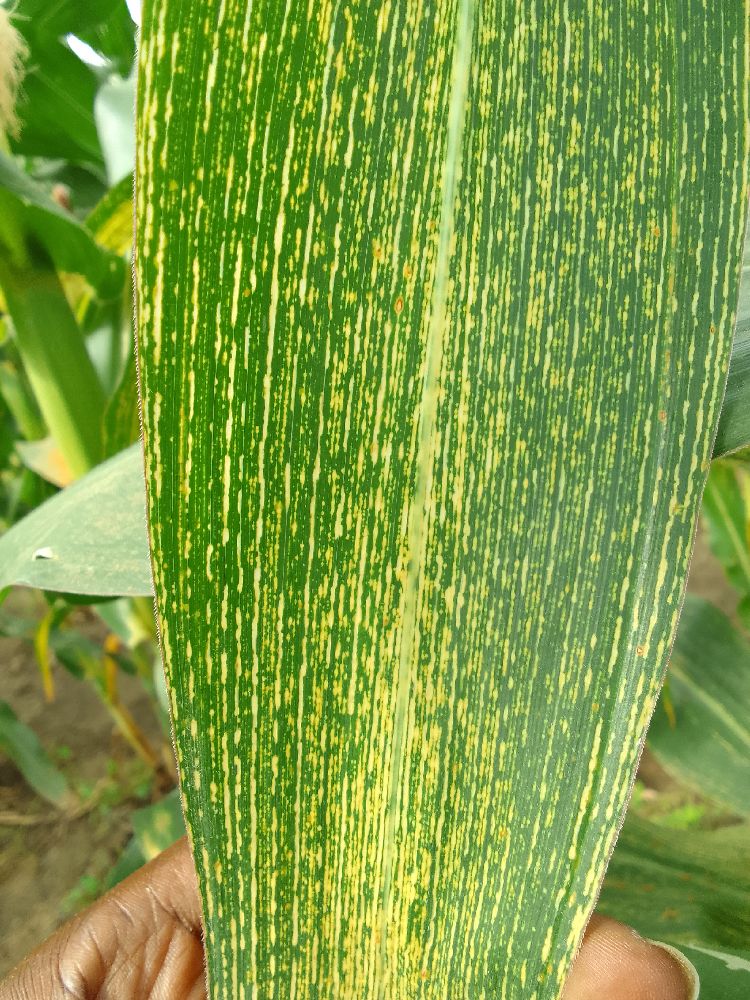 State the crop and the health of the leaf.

maize, maize streak virus
